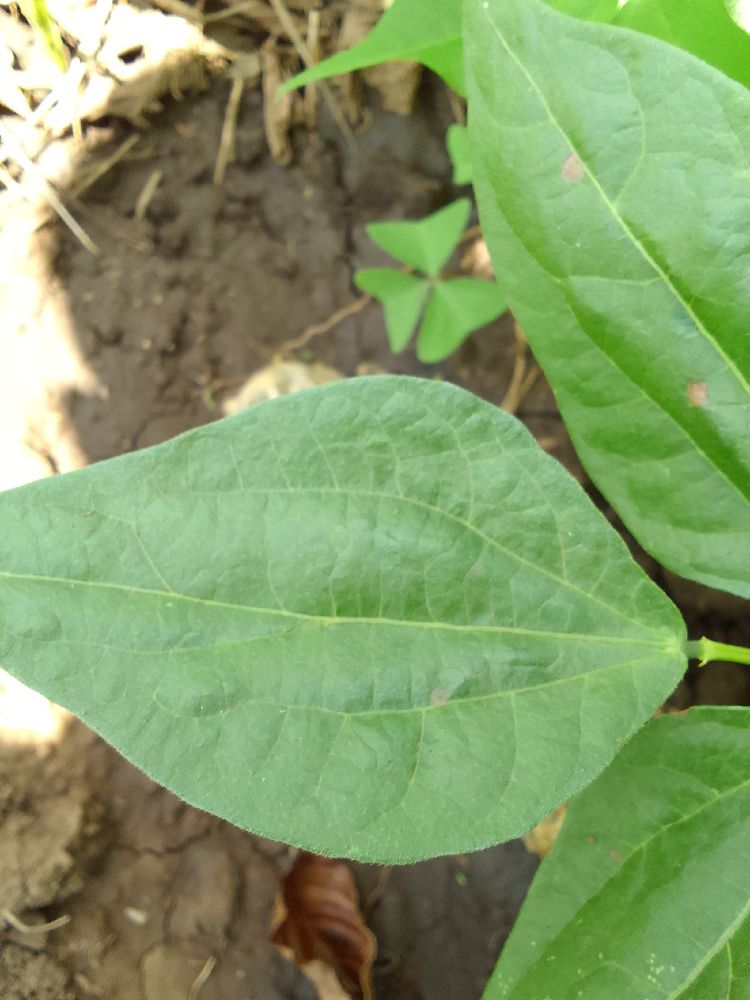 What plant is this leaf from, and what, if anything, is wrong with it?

common bean, healthy
